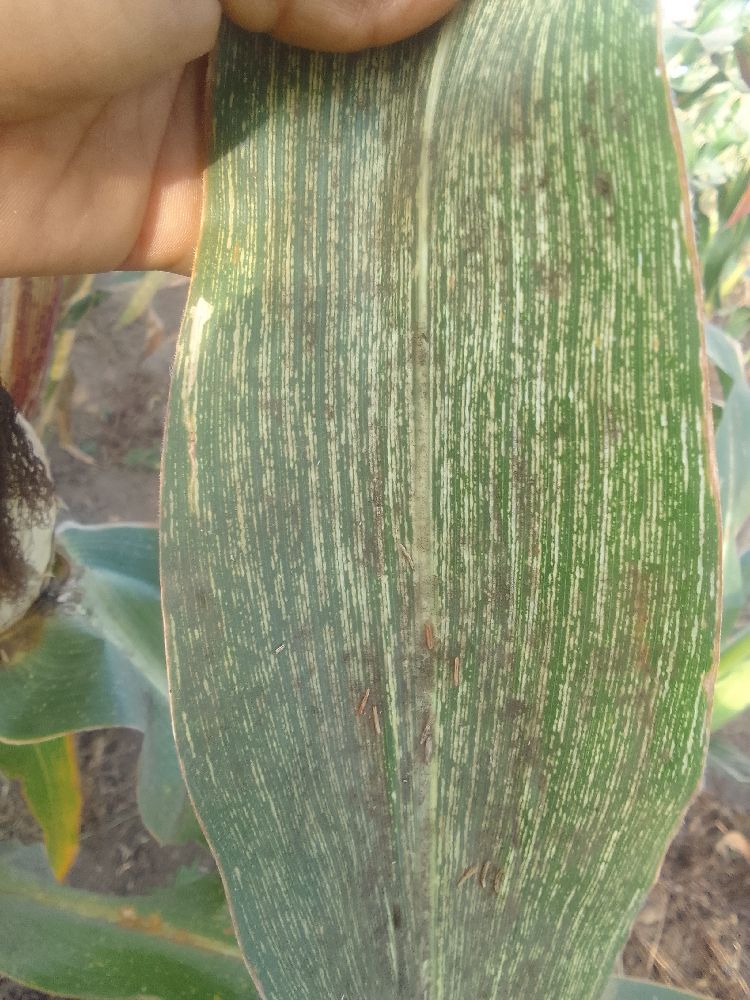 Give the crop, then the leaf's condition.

maize, maize streak virus
